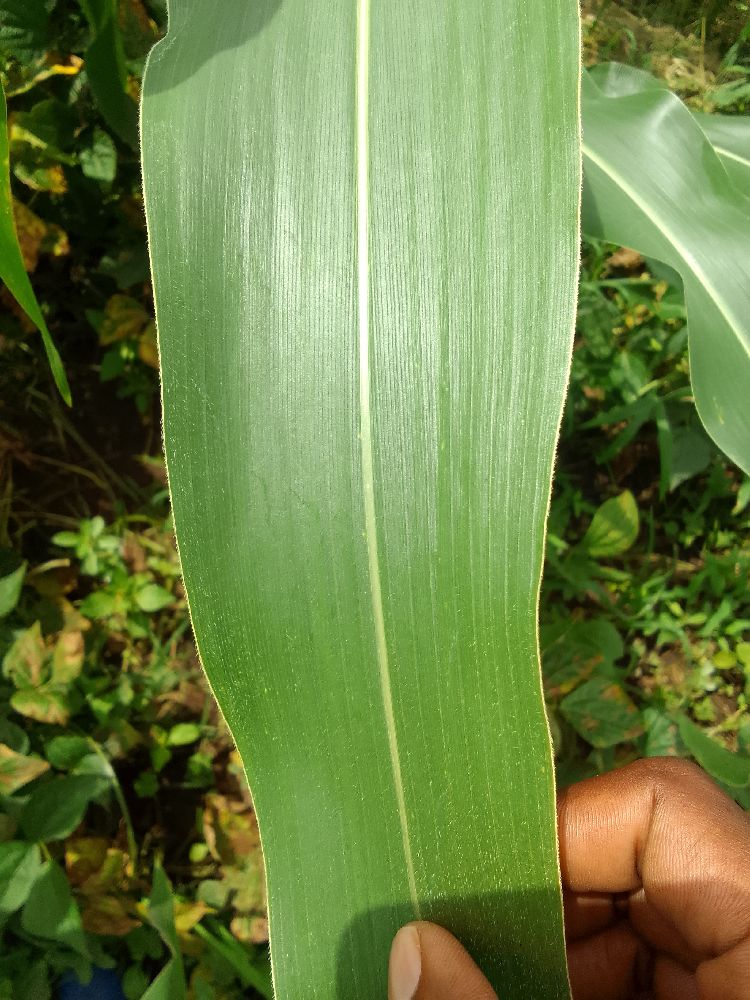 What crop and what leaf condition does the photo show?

maize, healthy
